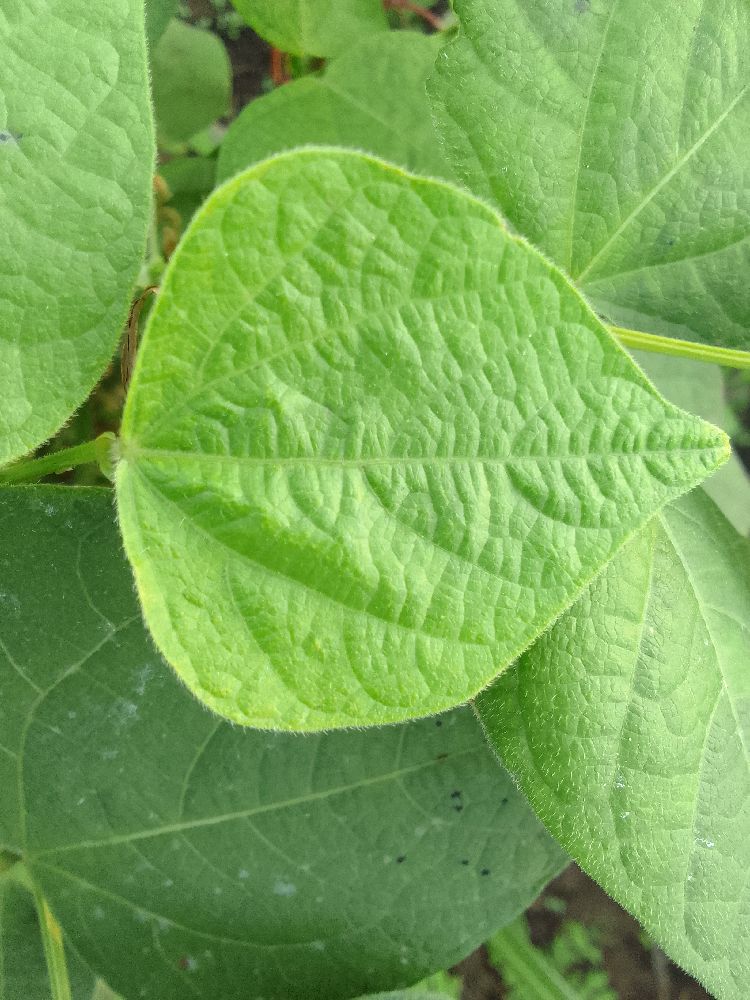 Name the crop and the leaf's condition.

common bean, healthy
